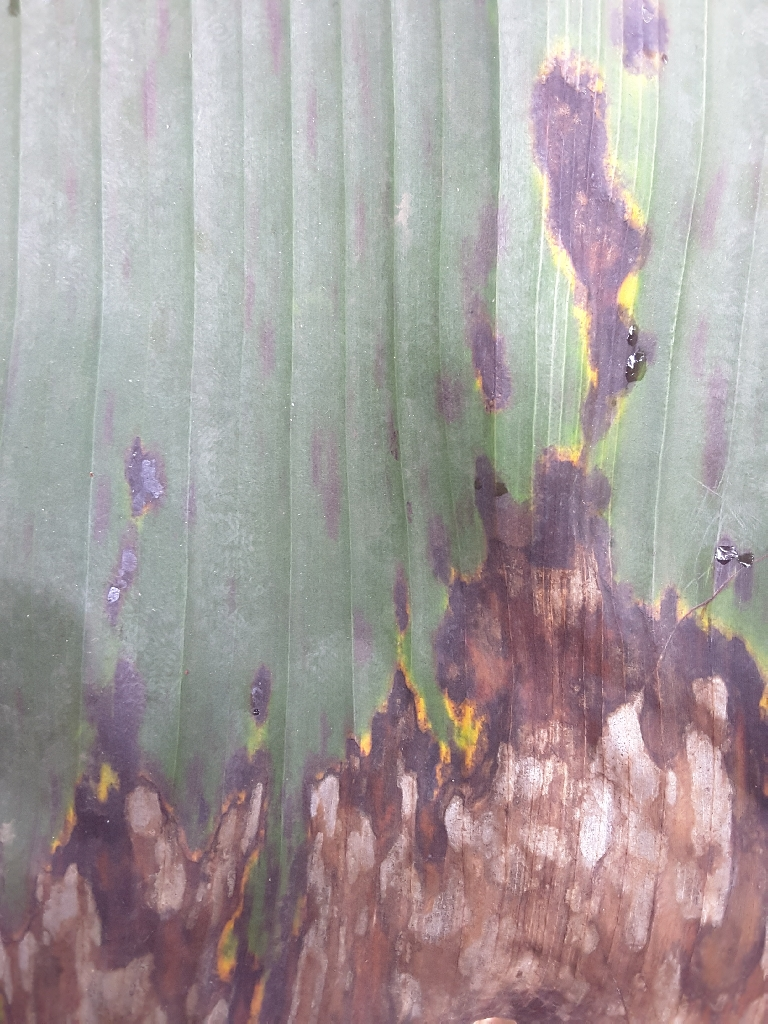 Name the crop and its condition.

banana, black sigatoka
